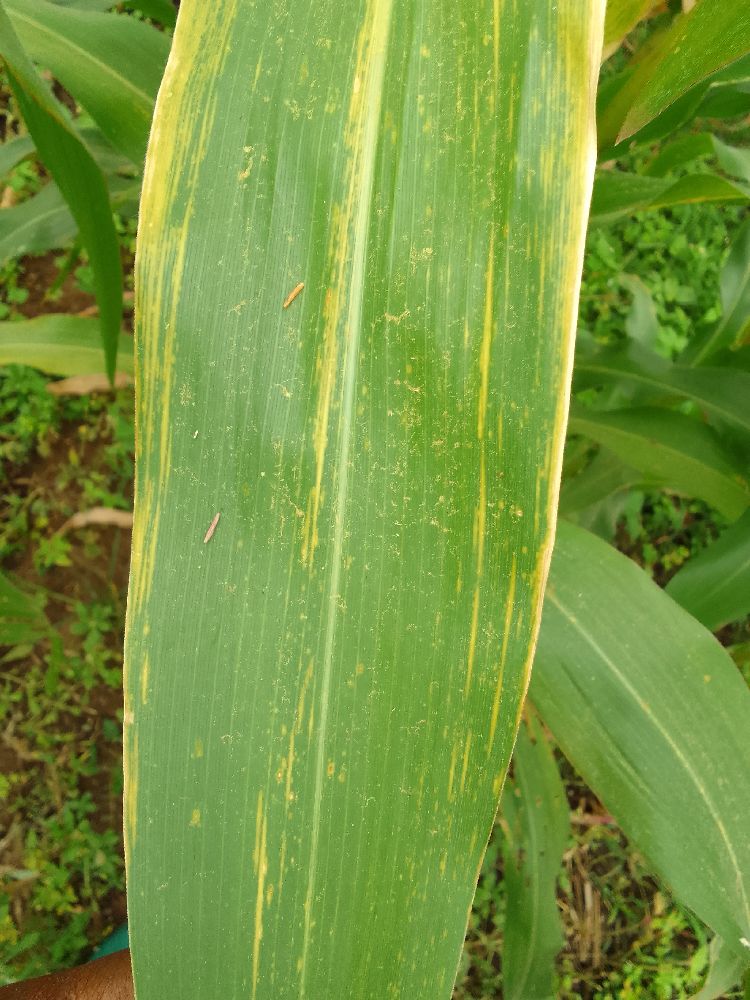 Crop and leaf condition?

maize, maize lethal necrosis
